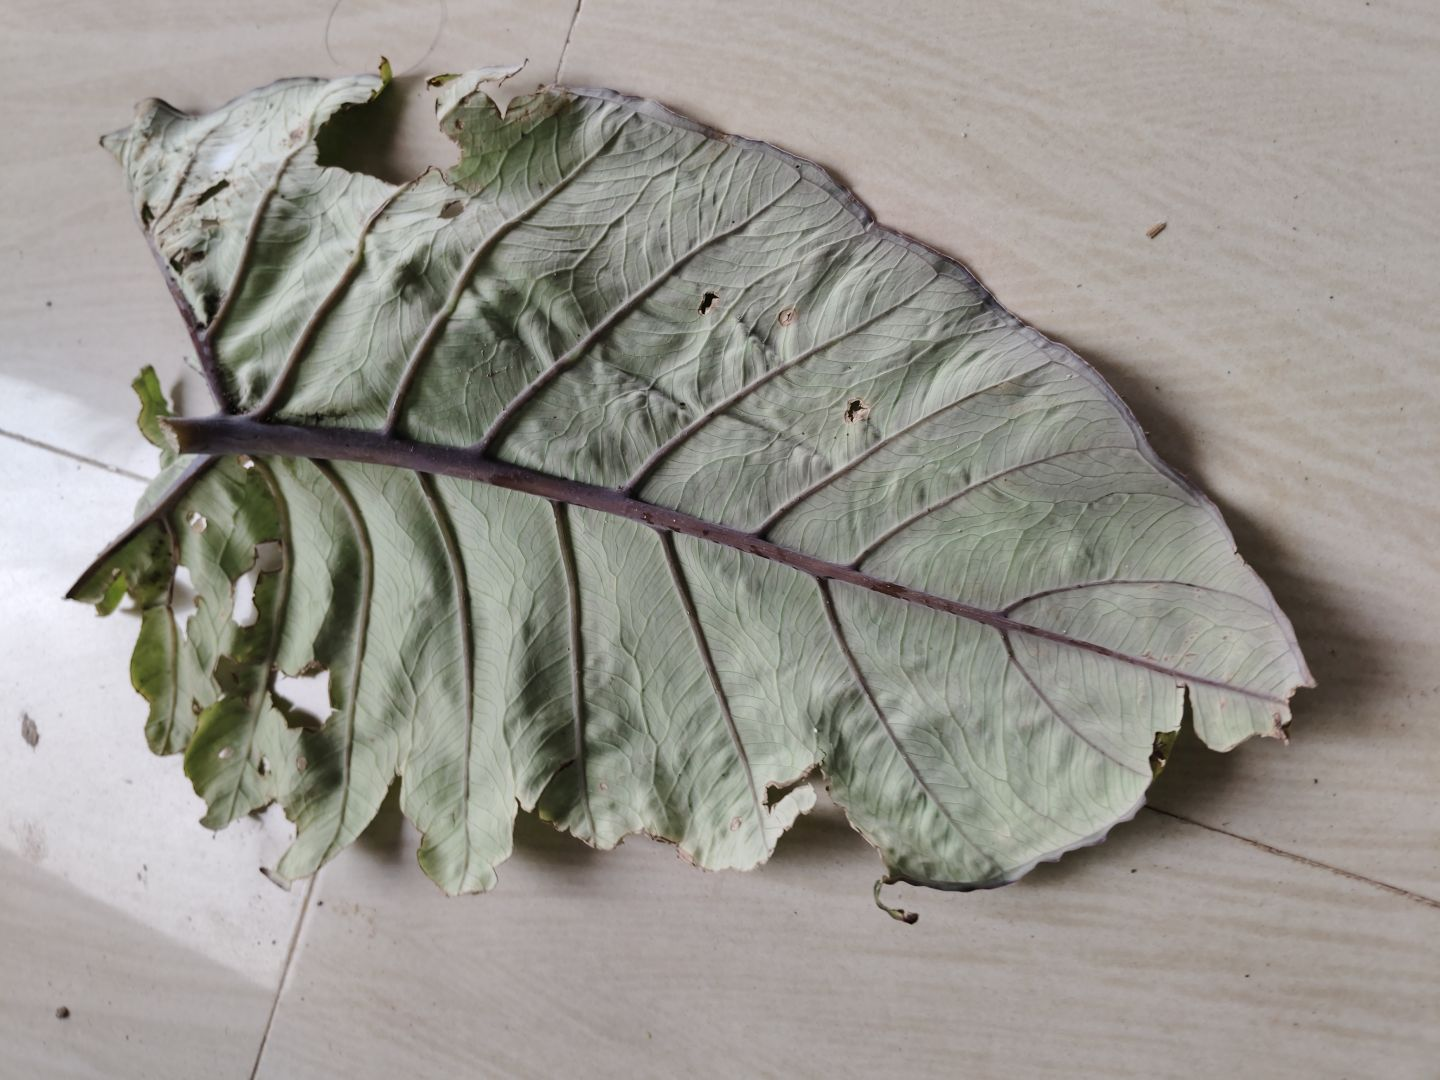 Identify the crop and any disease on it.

taro, leaf blight
